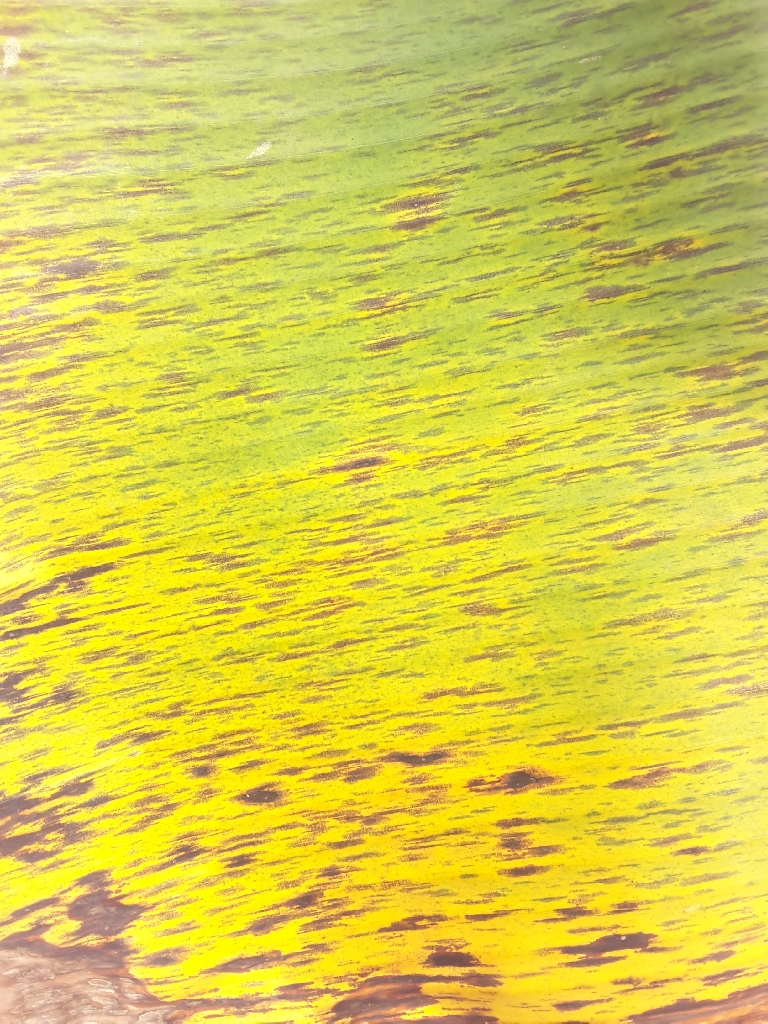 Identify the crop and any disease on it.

banana, black sigatoka
